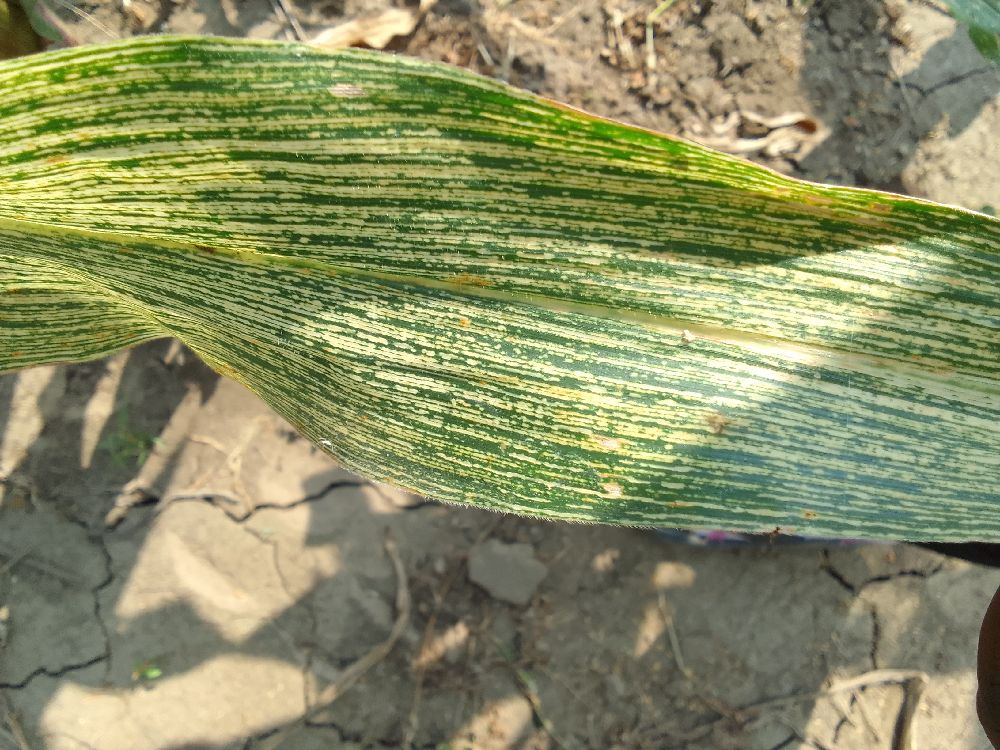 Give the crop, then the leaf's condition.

maize, maize streak virus
